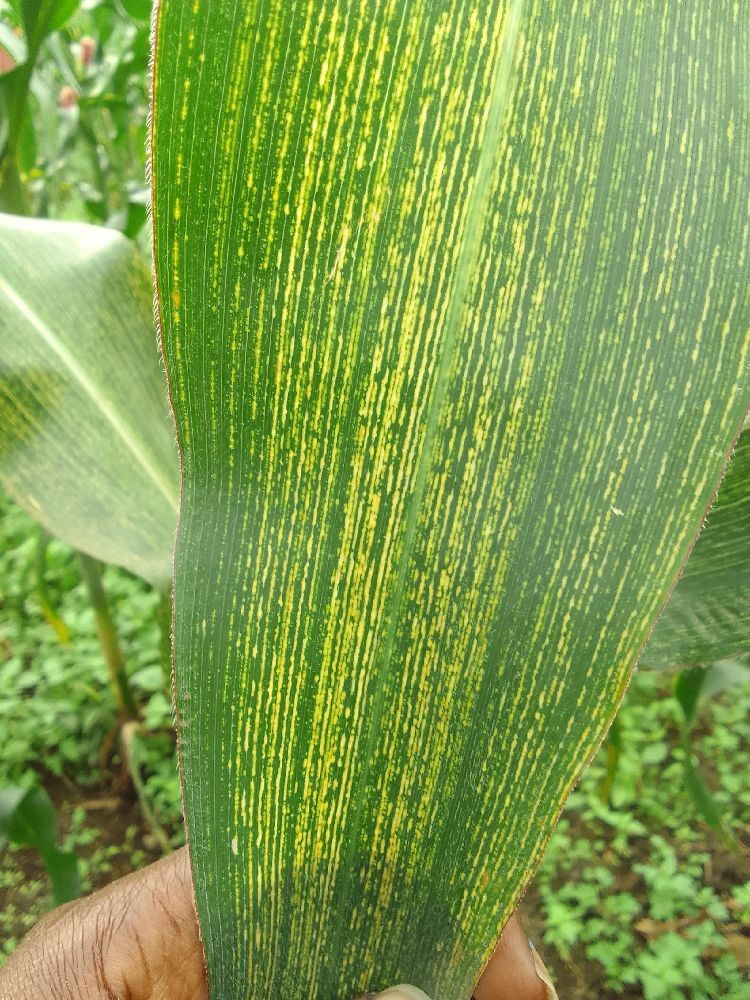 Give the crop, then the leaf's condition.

maize, maize streak virus
